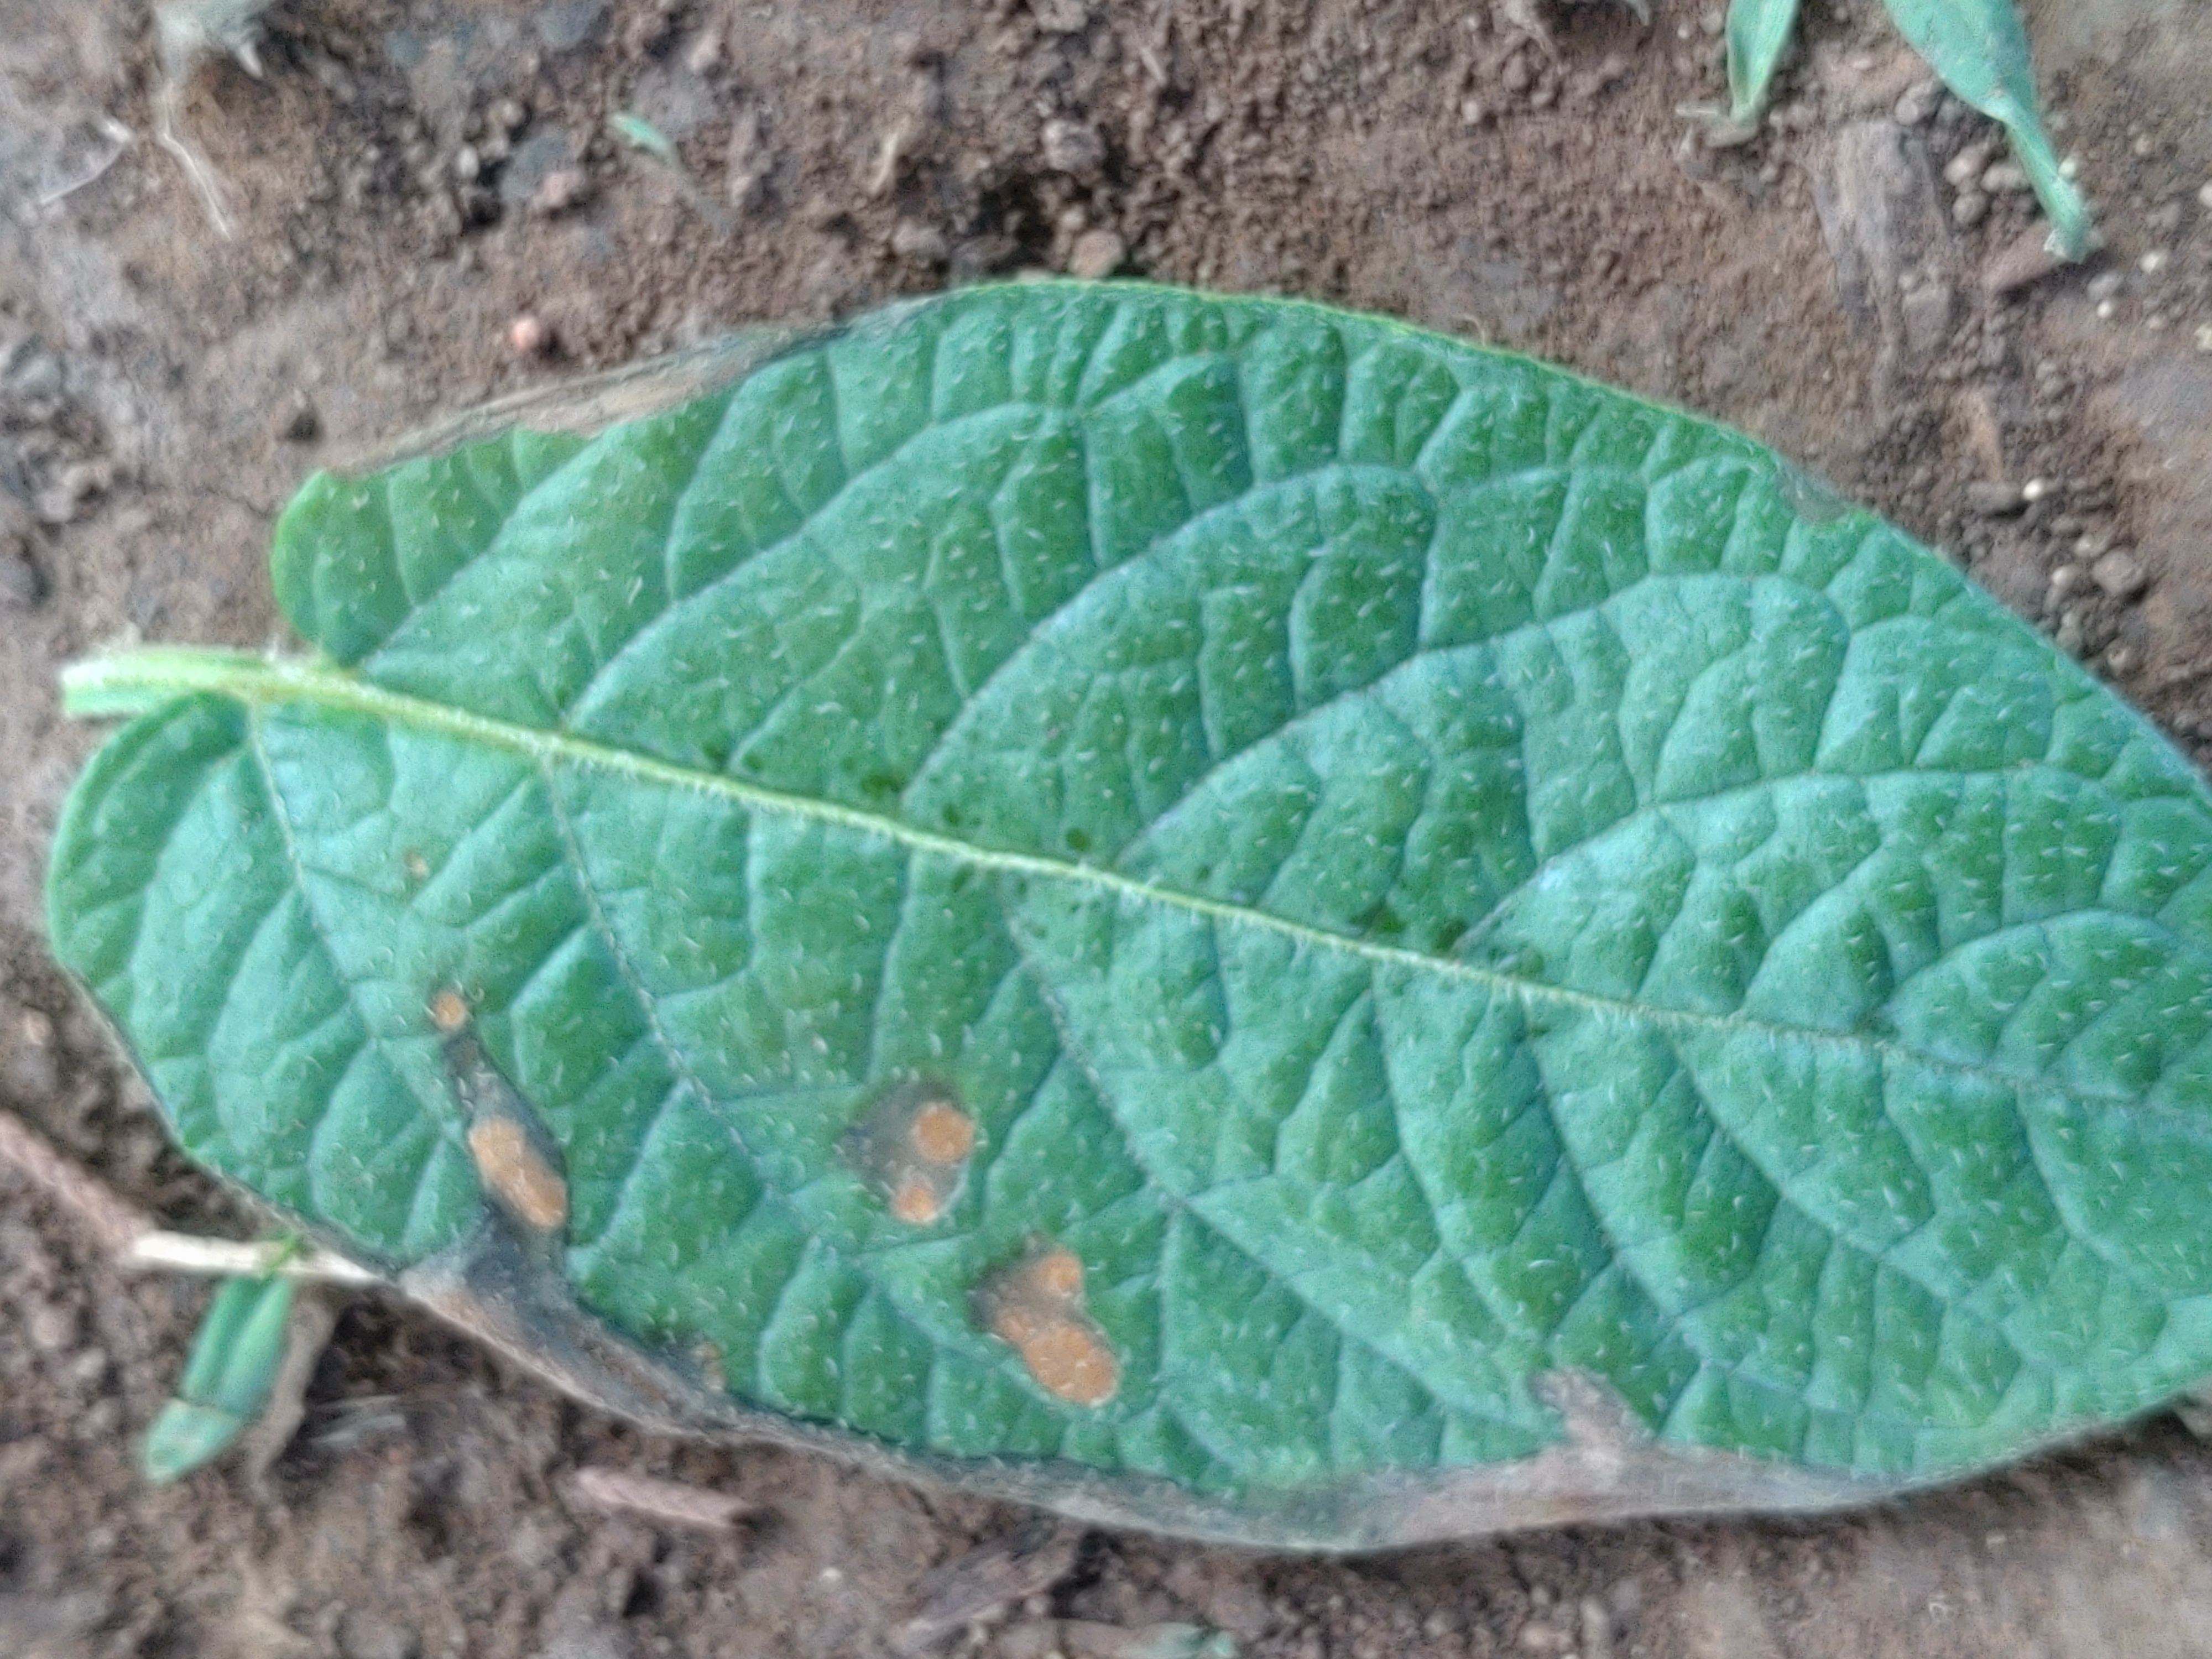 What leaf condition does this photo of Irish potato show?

early blight
